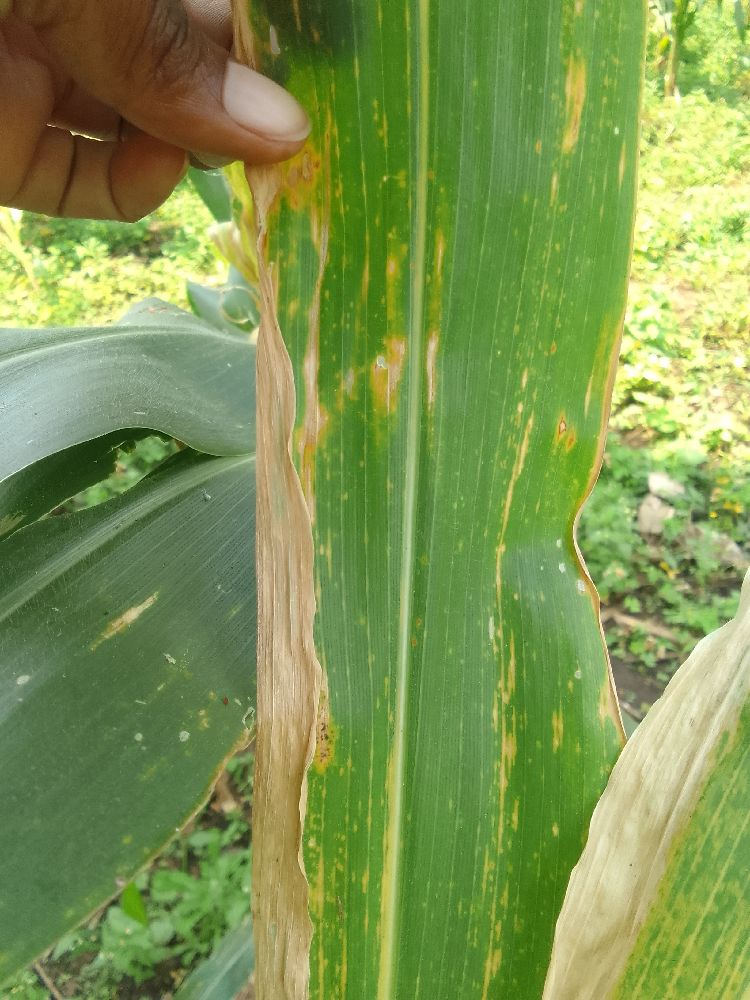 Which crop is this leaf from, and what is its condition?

maize, maize lethal necrosis
